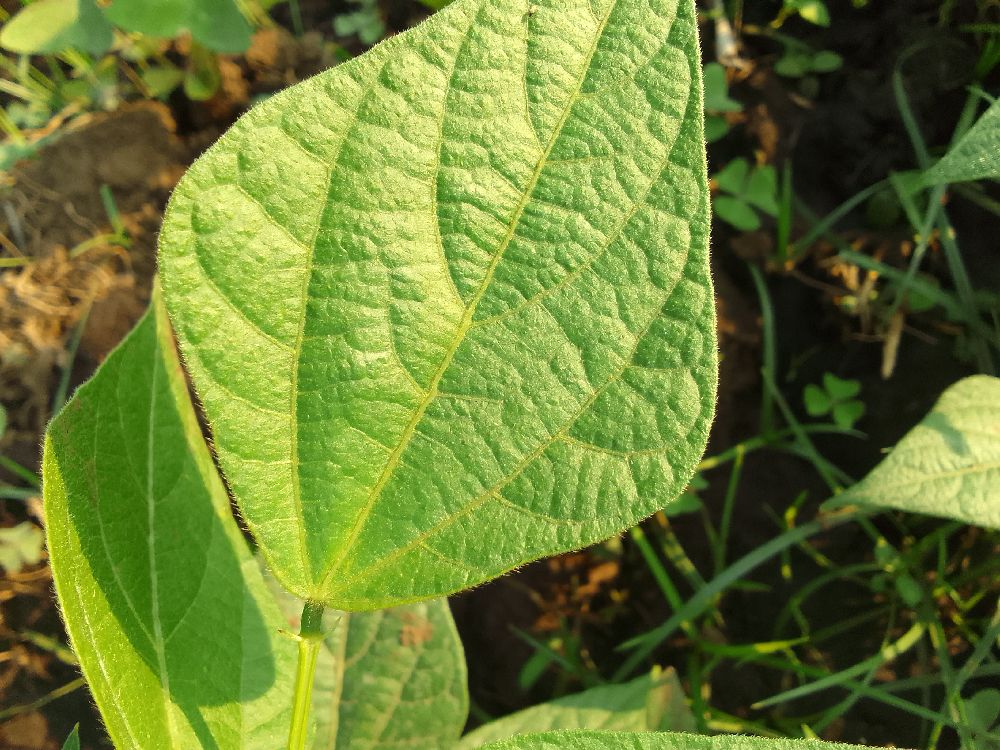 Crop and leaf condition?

common bean, healthy
